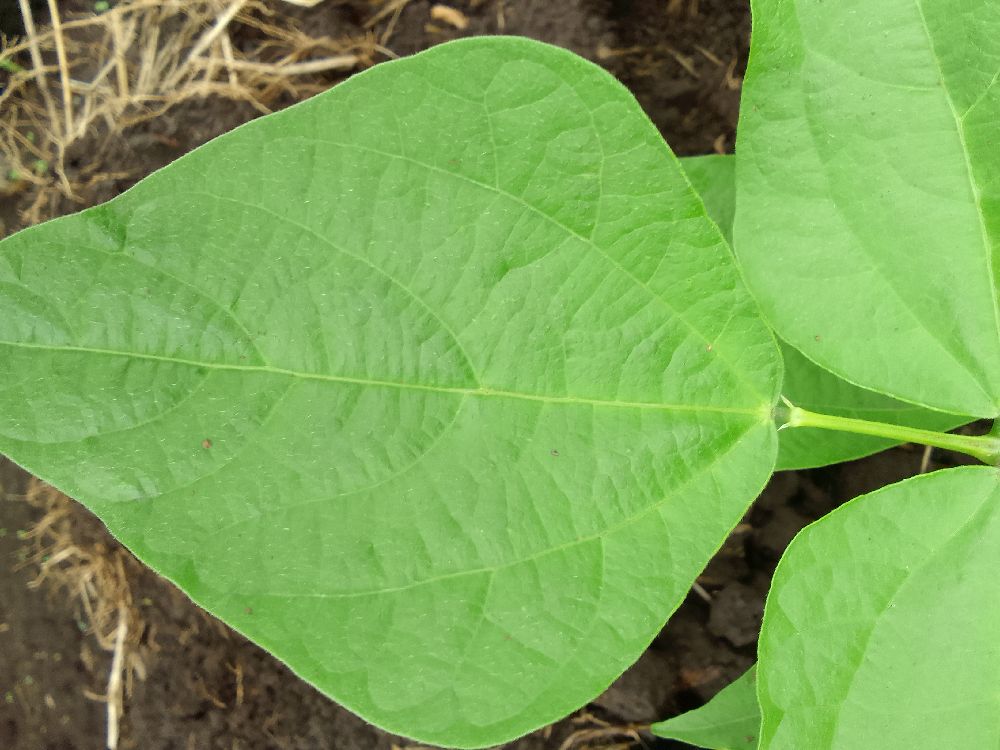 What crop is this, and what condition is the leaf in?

common bean, healthy
